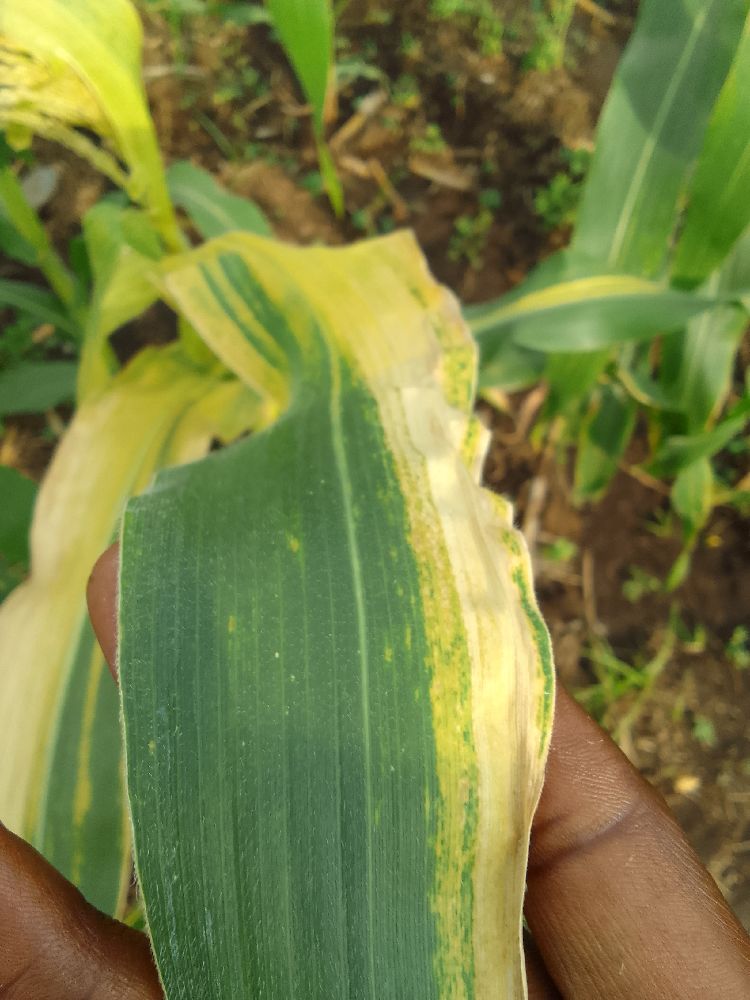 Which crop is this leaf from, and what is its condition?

maize, maize lethal necrosis
